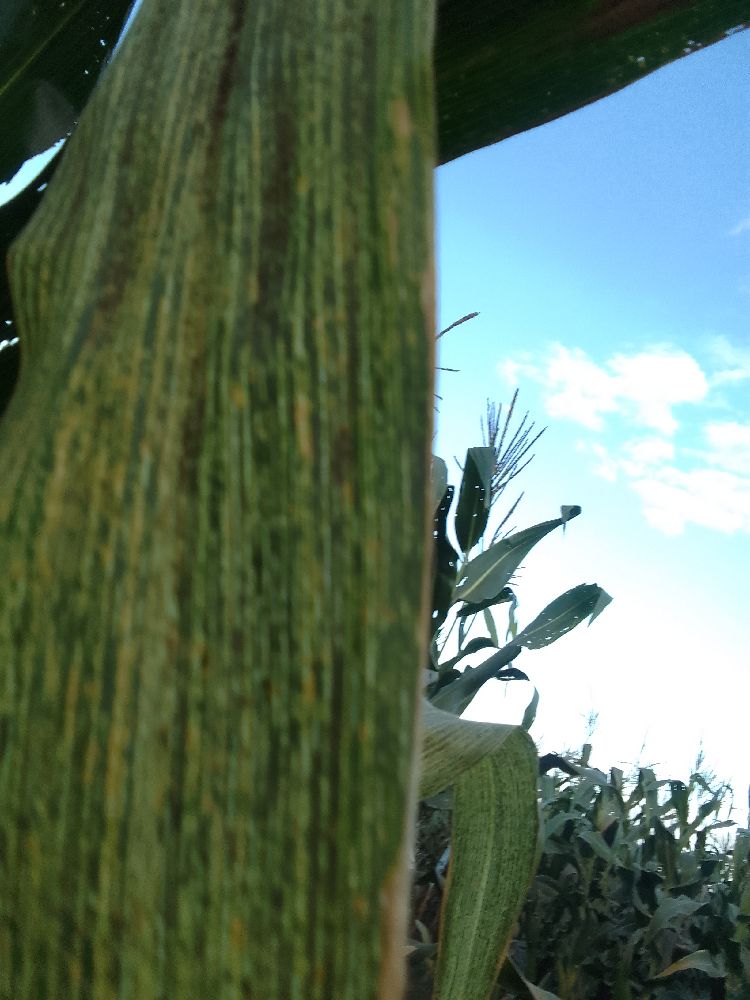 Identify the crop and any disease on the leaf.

maize, maize streak virus
